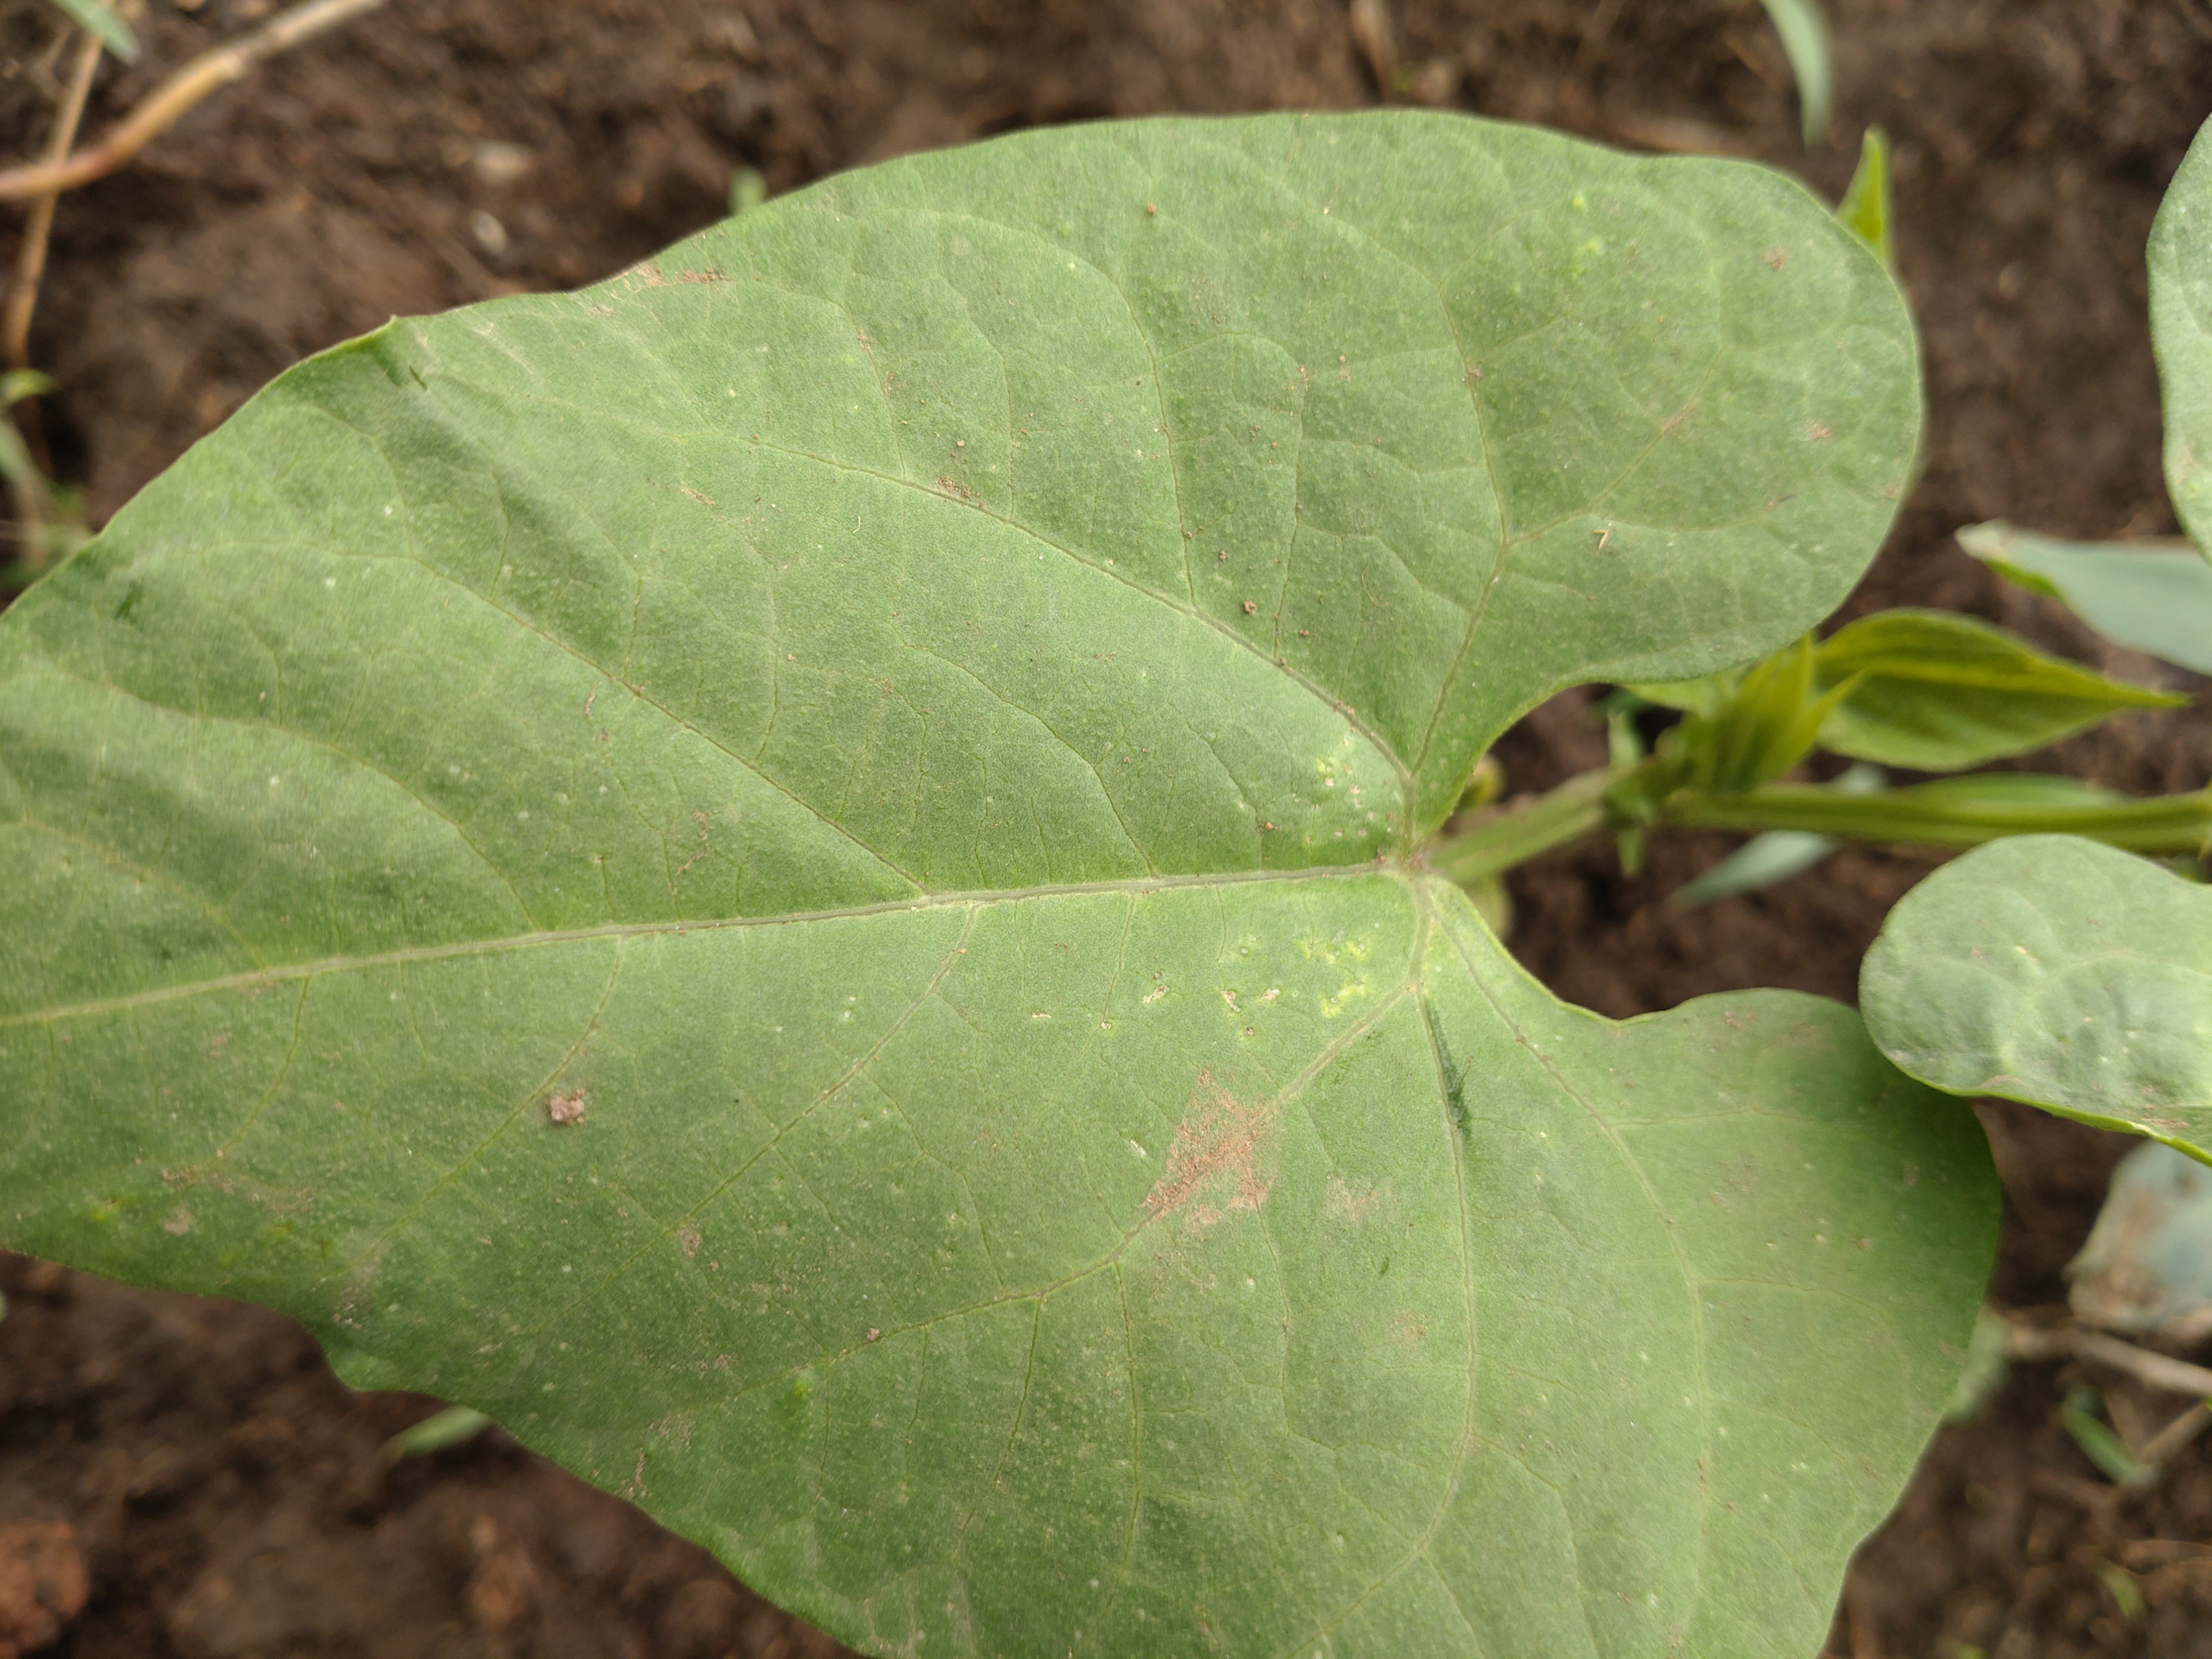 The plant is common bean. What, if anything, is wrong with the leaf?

healthy
